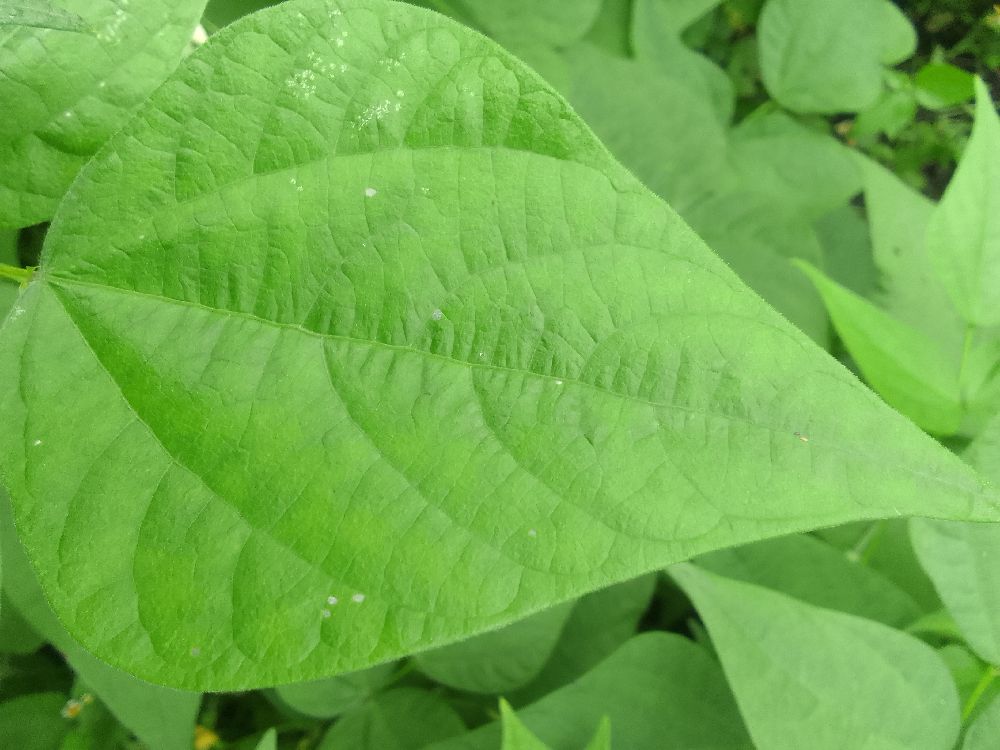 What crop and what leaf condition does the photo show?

common bean, healthy
